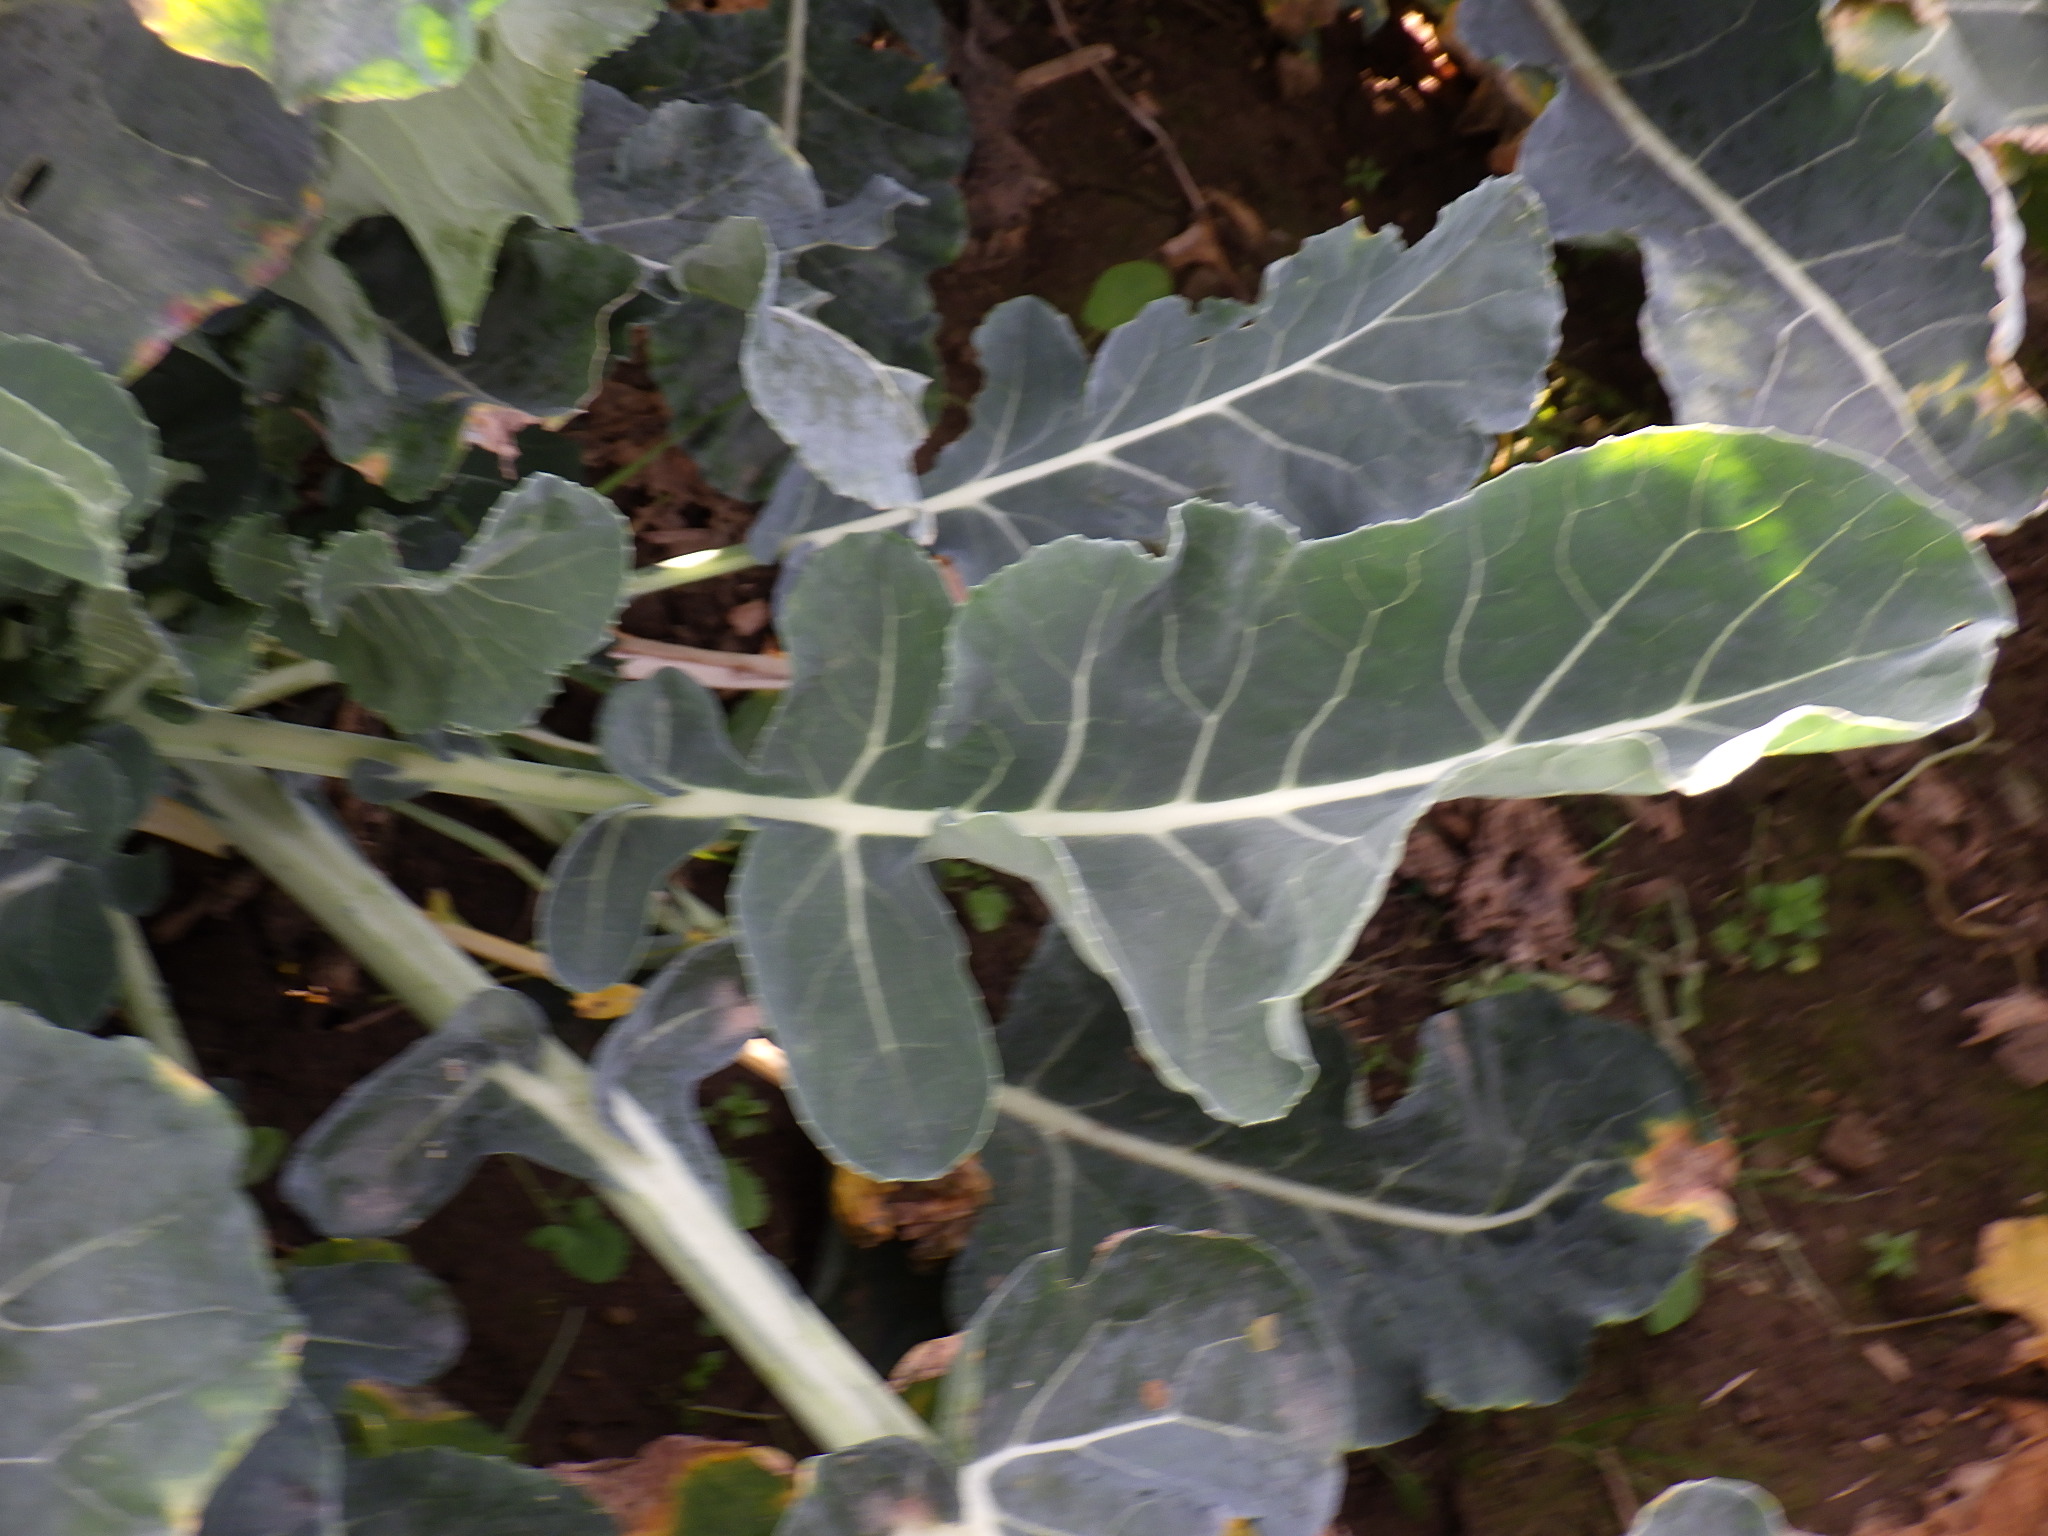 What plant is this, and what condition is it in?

broccoli, healthy
